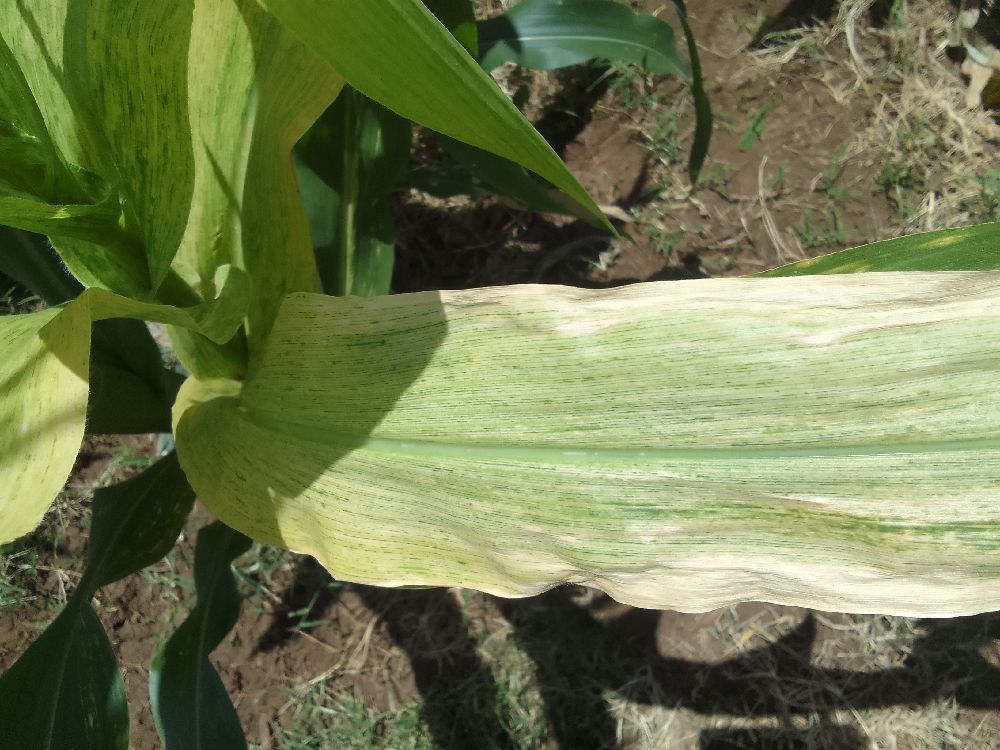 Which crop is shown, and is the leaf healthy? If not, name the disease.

maize, maize lethal necrosis
